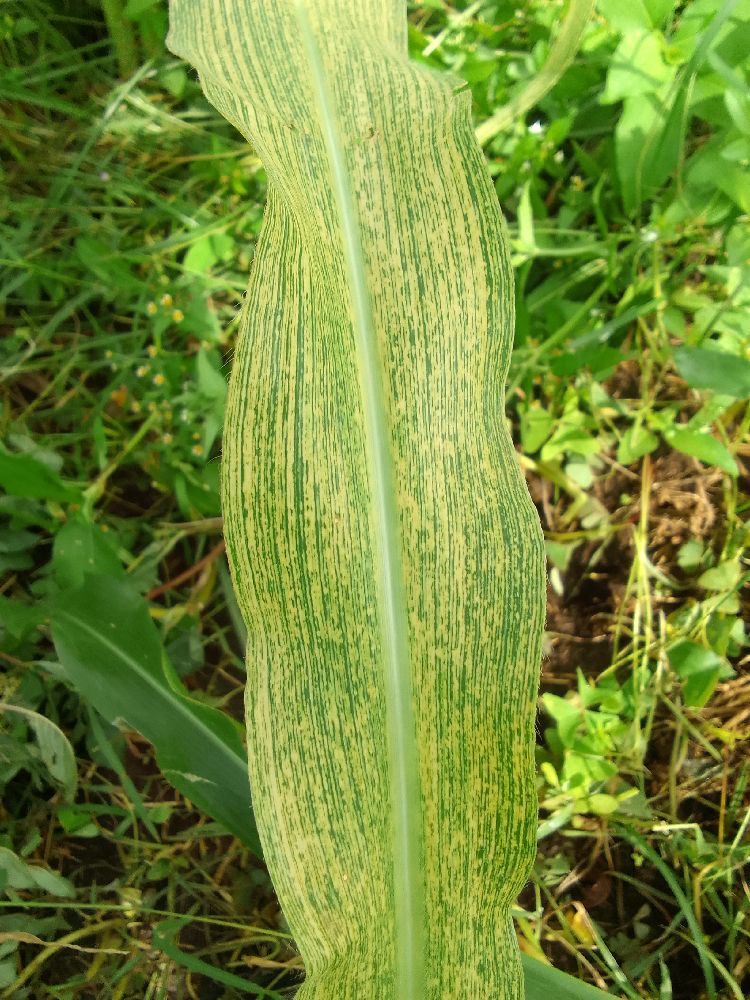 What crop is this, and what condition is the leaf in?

maize, maize streak virus
